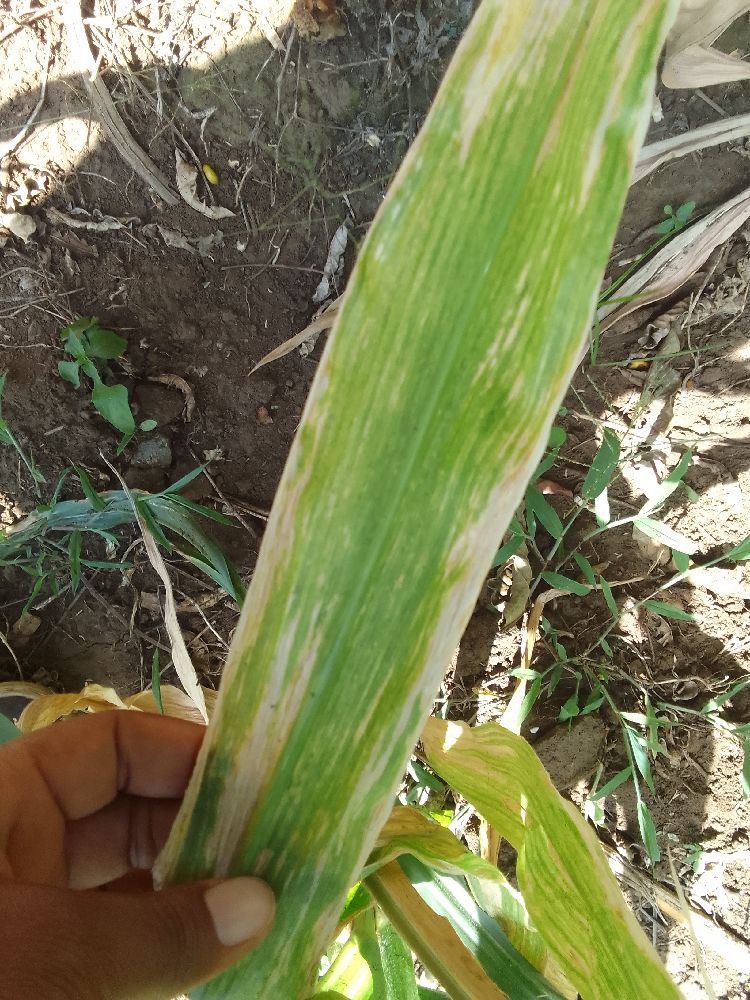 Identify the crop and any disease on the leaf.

maize, maize lethal necrosis
